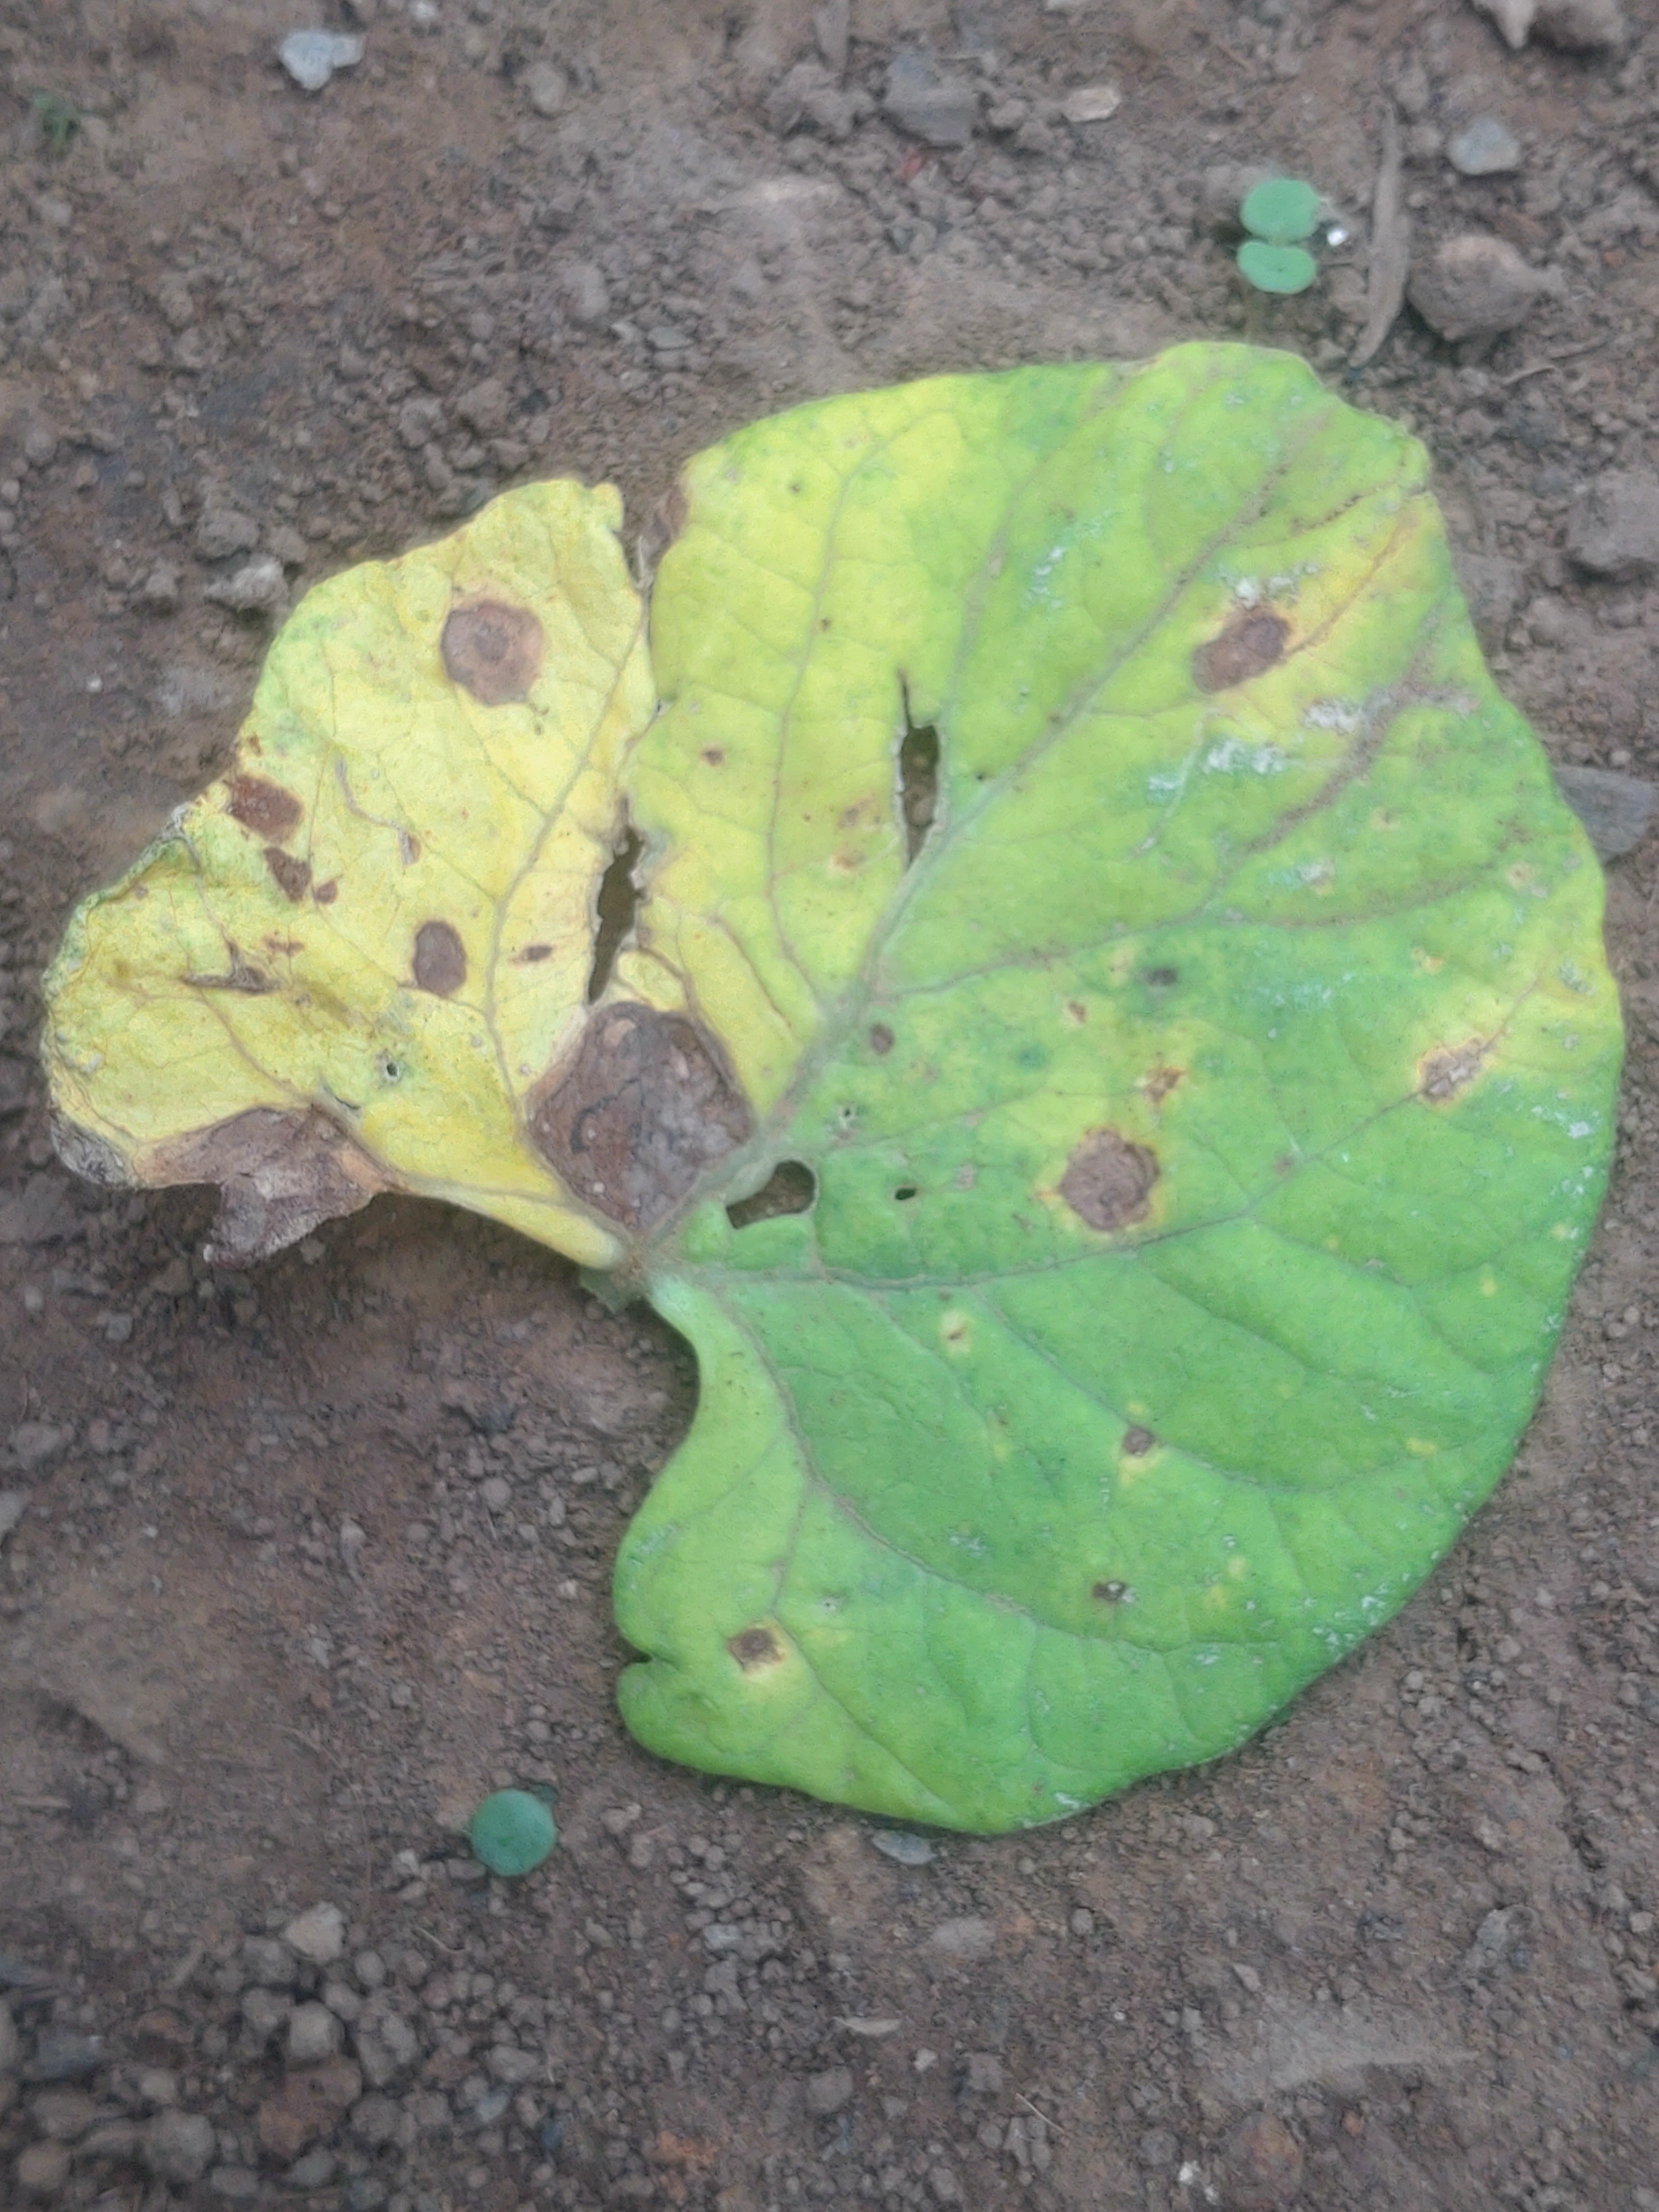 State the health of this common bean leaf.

anthracnose
